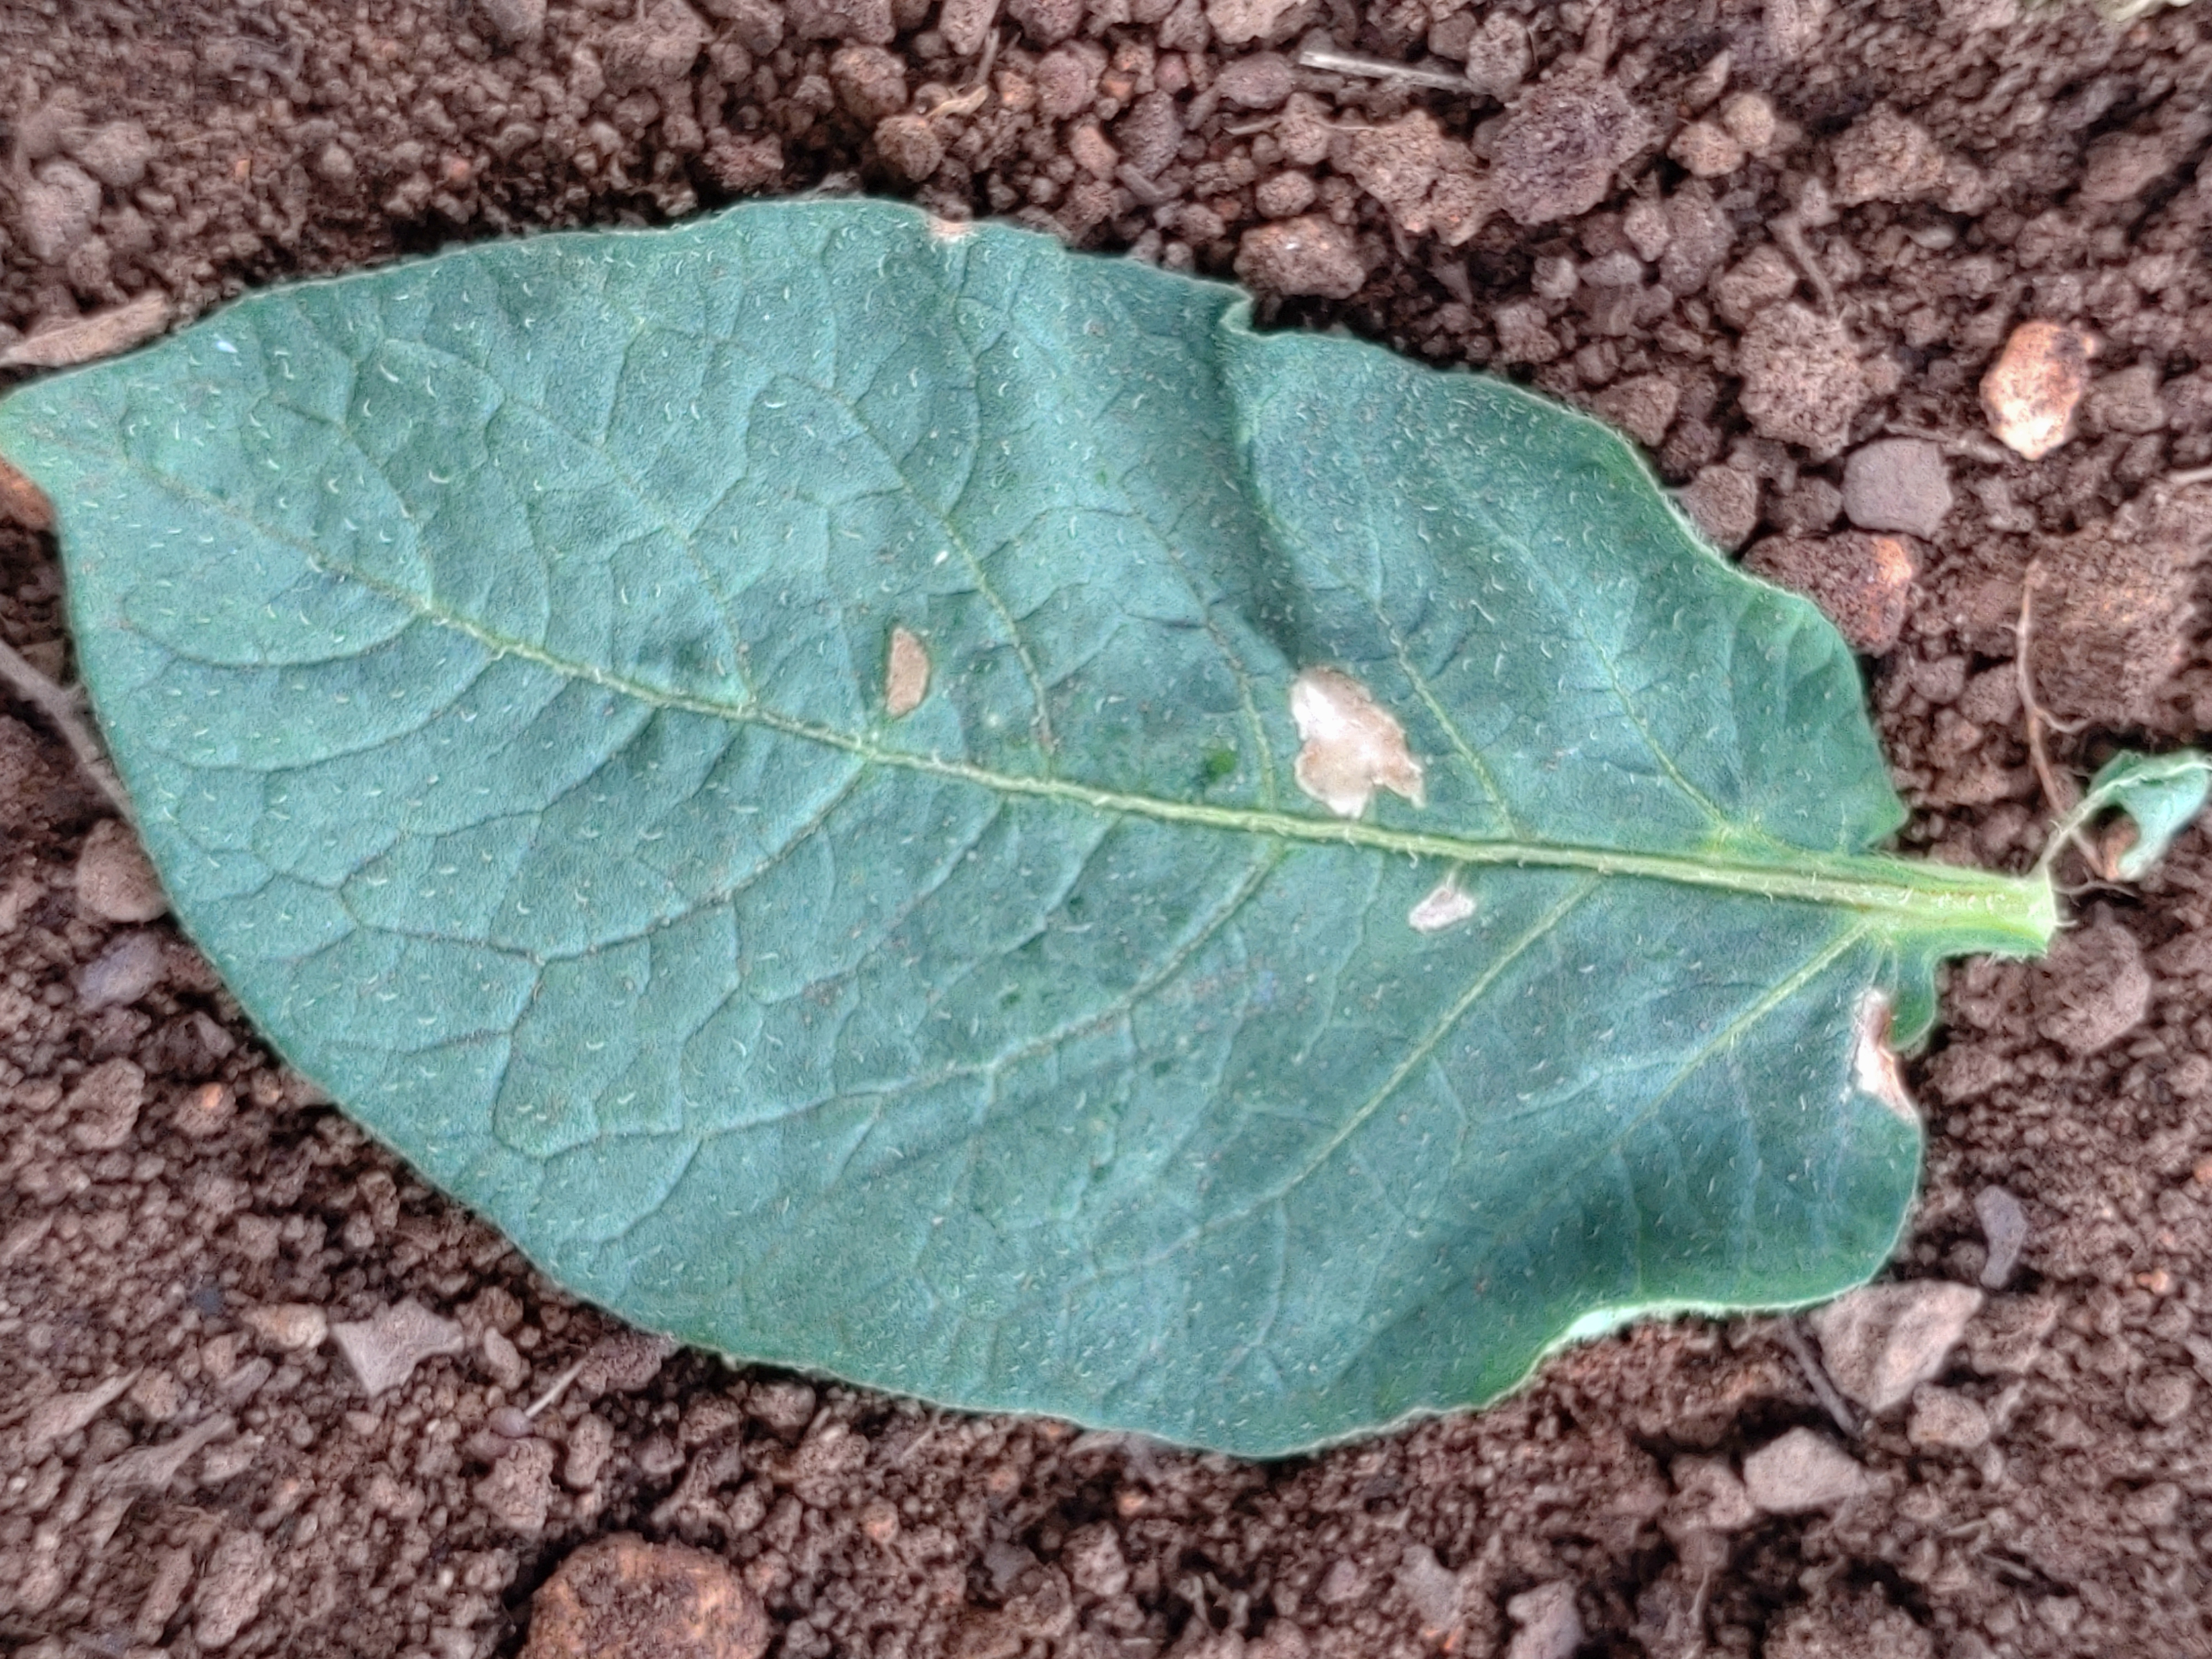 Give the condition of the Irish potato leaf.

early blight
